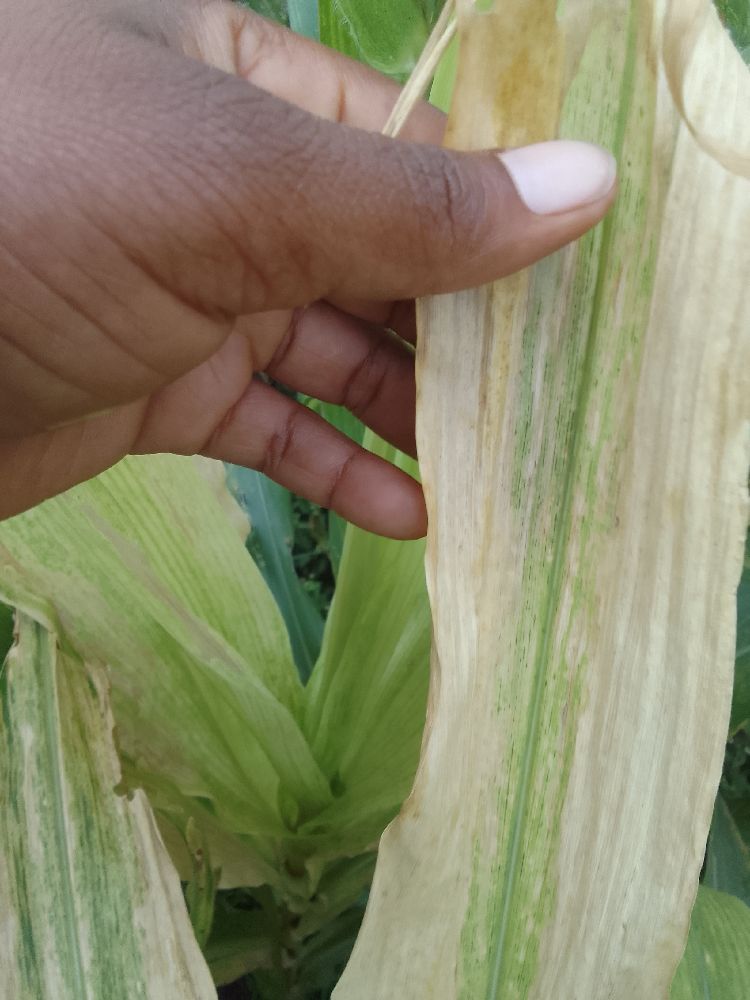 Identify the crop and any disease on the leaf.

maize, maize lethal necrosis
